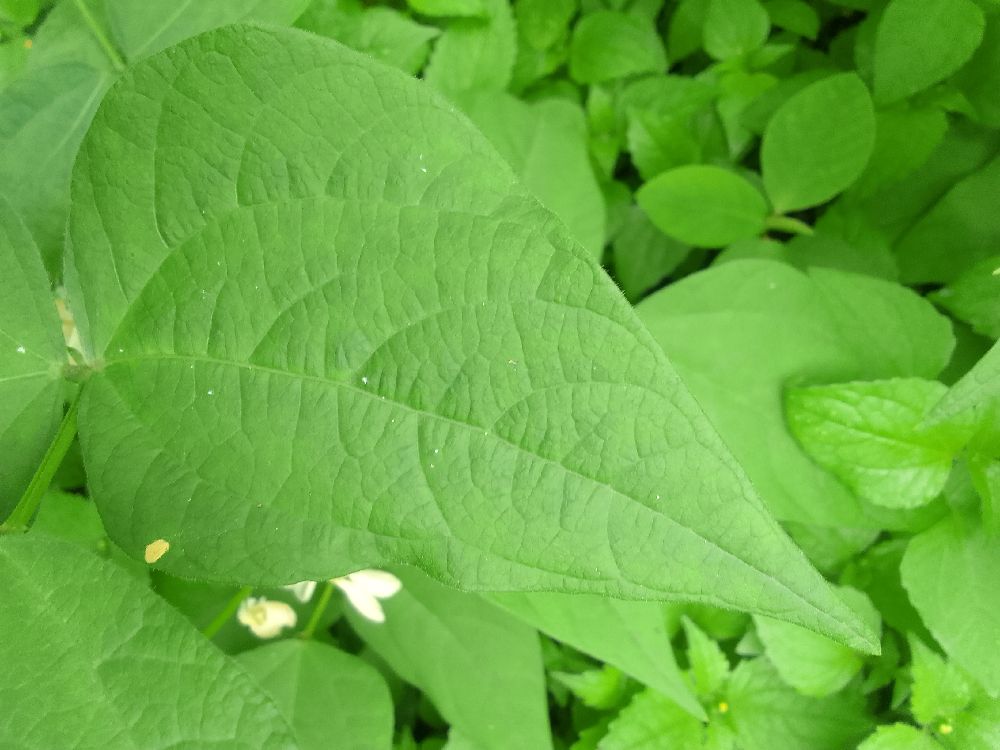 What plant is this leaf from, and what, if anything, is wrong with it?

common bean, healthy
